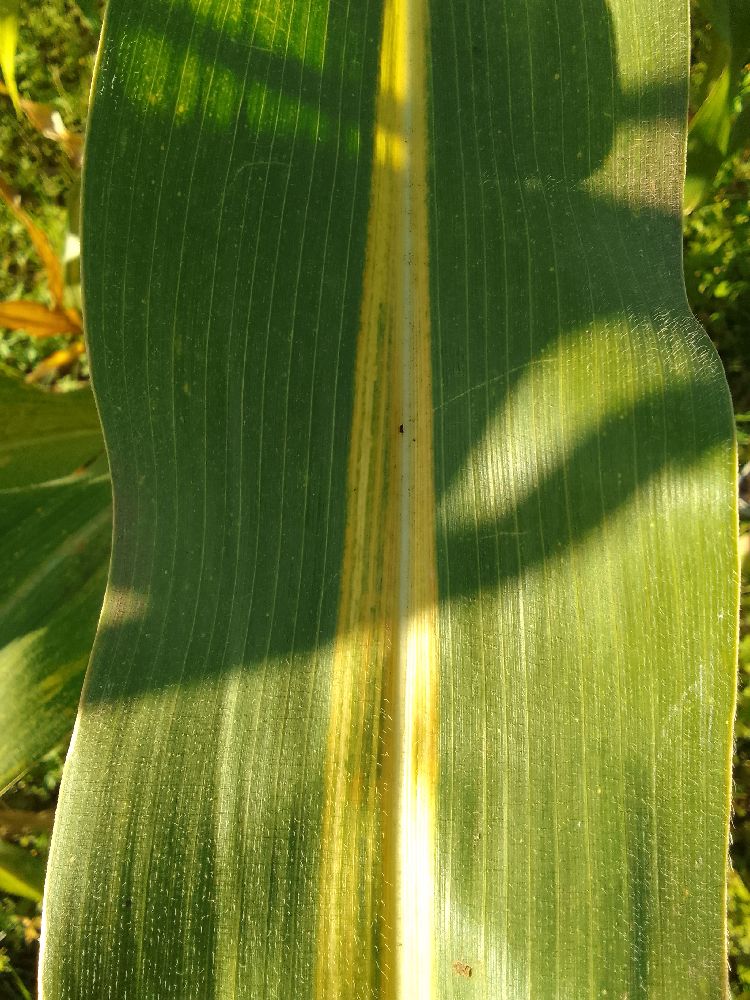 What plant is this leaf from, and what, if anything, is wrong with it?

maize, maize lethal necrosis
